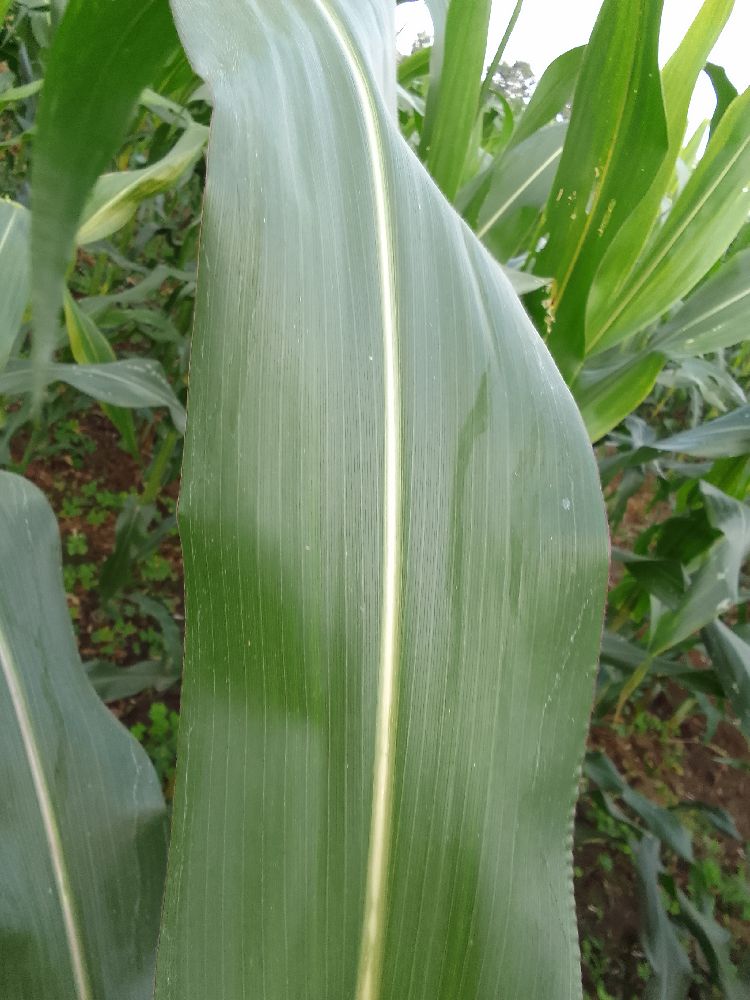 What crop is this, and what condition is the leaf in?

maize, healthy
